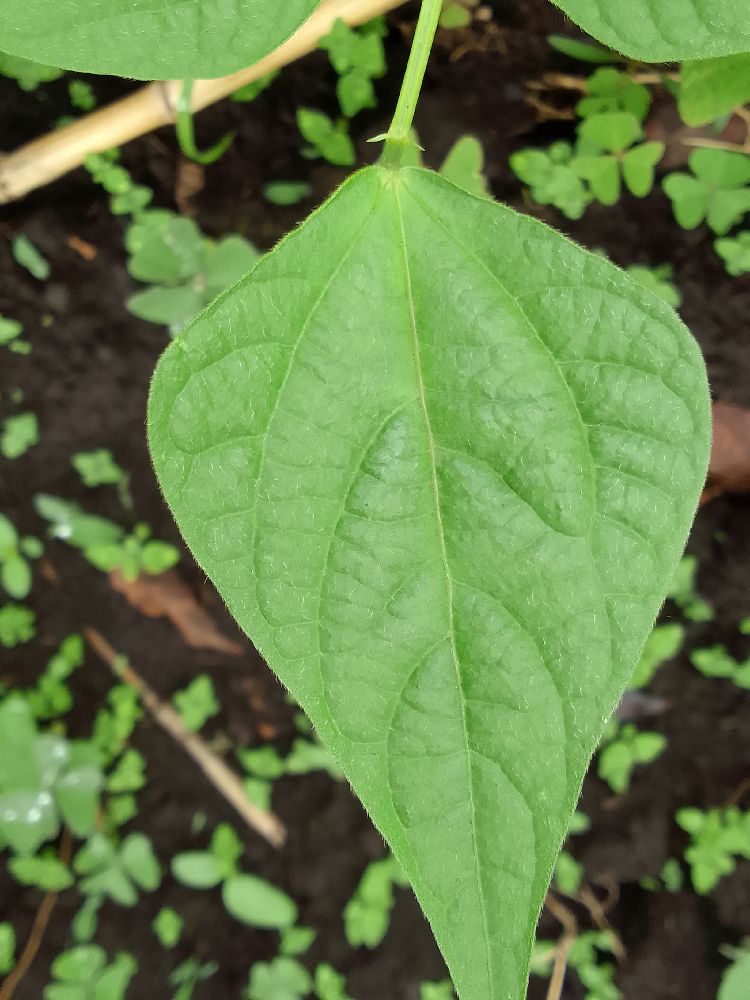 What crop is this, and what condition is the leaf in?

common bean, healthy
